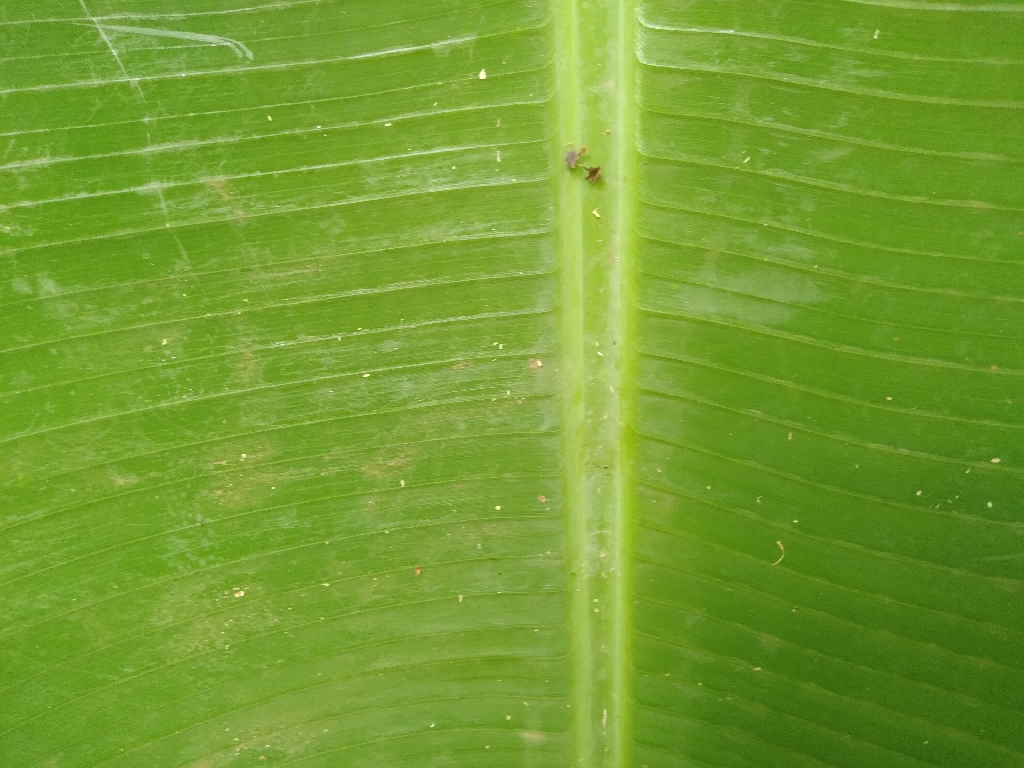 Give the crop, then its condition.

banana, healthy
